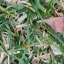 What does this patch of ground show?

grass
